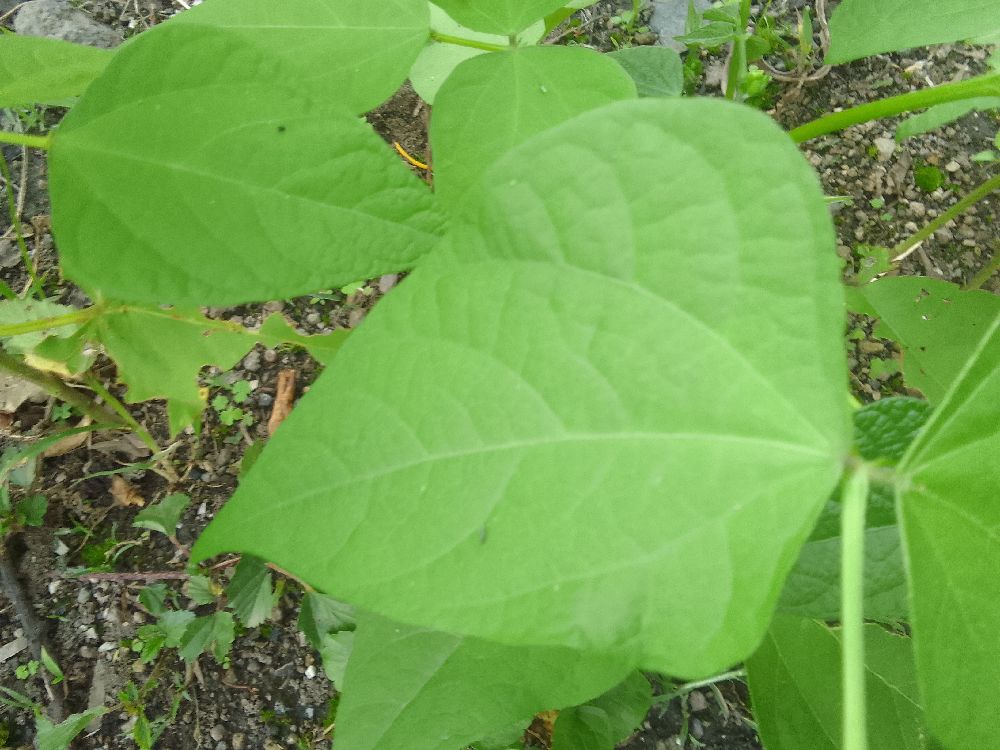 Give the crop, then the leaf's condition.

common bean, healthy
